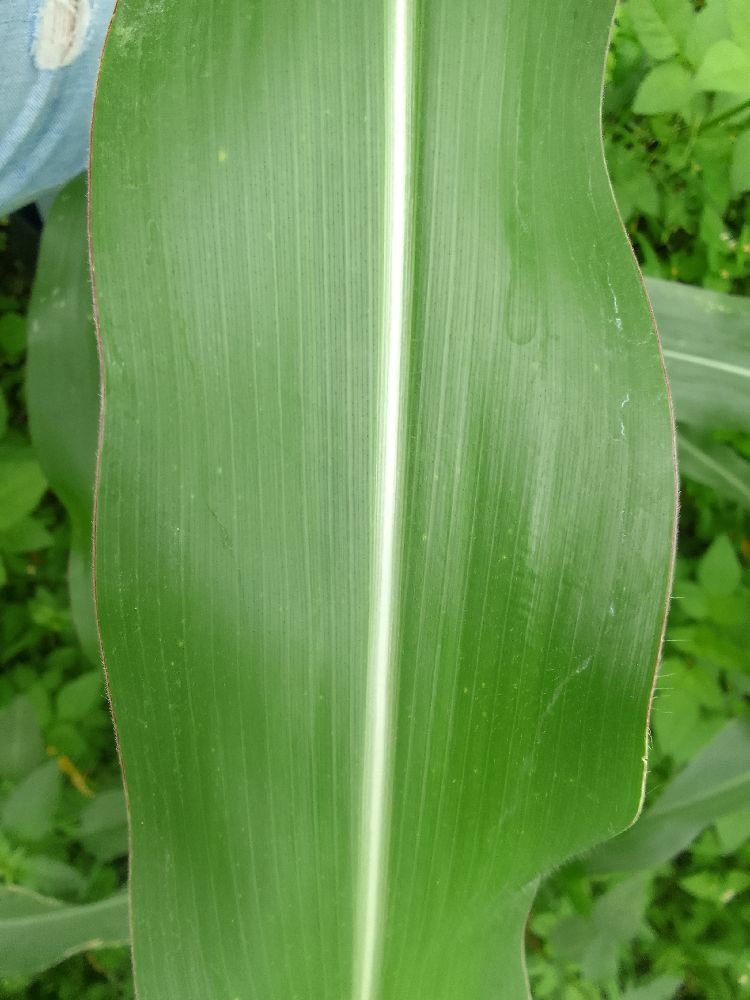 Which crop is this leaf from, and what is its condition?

maize, healthy
